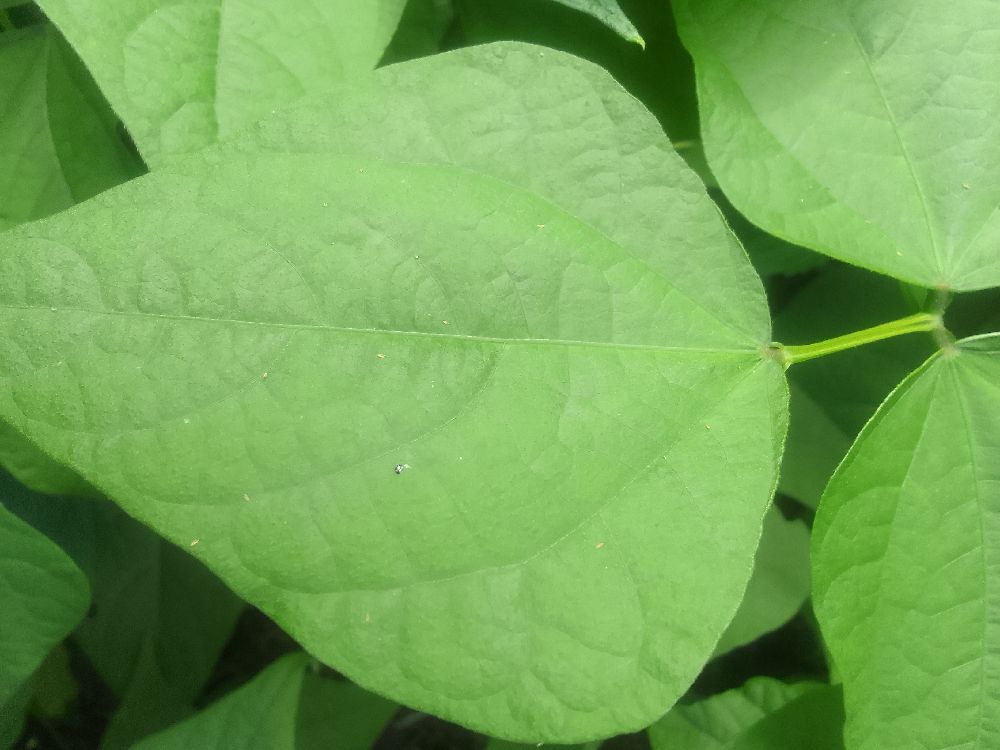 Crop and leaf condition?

common bean, healthy
